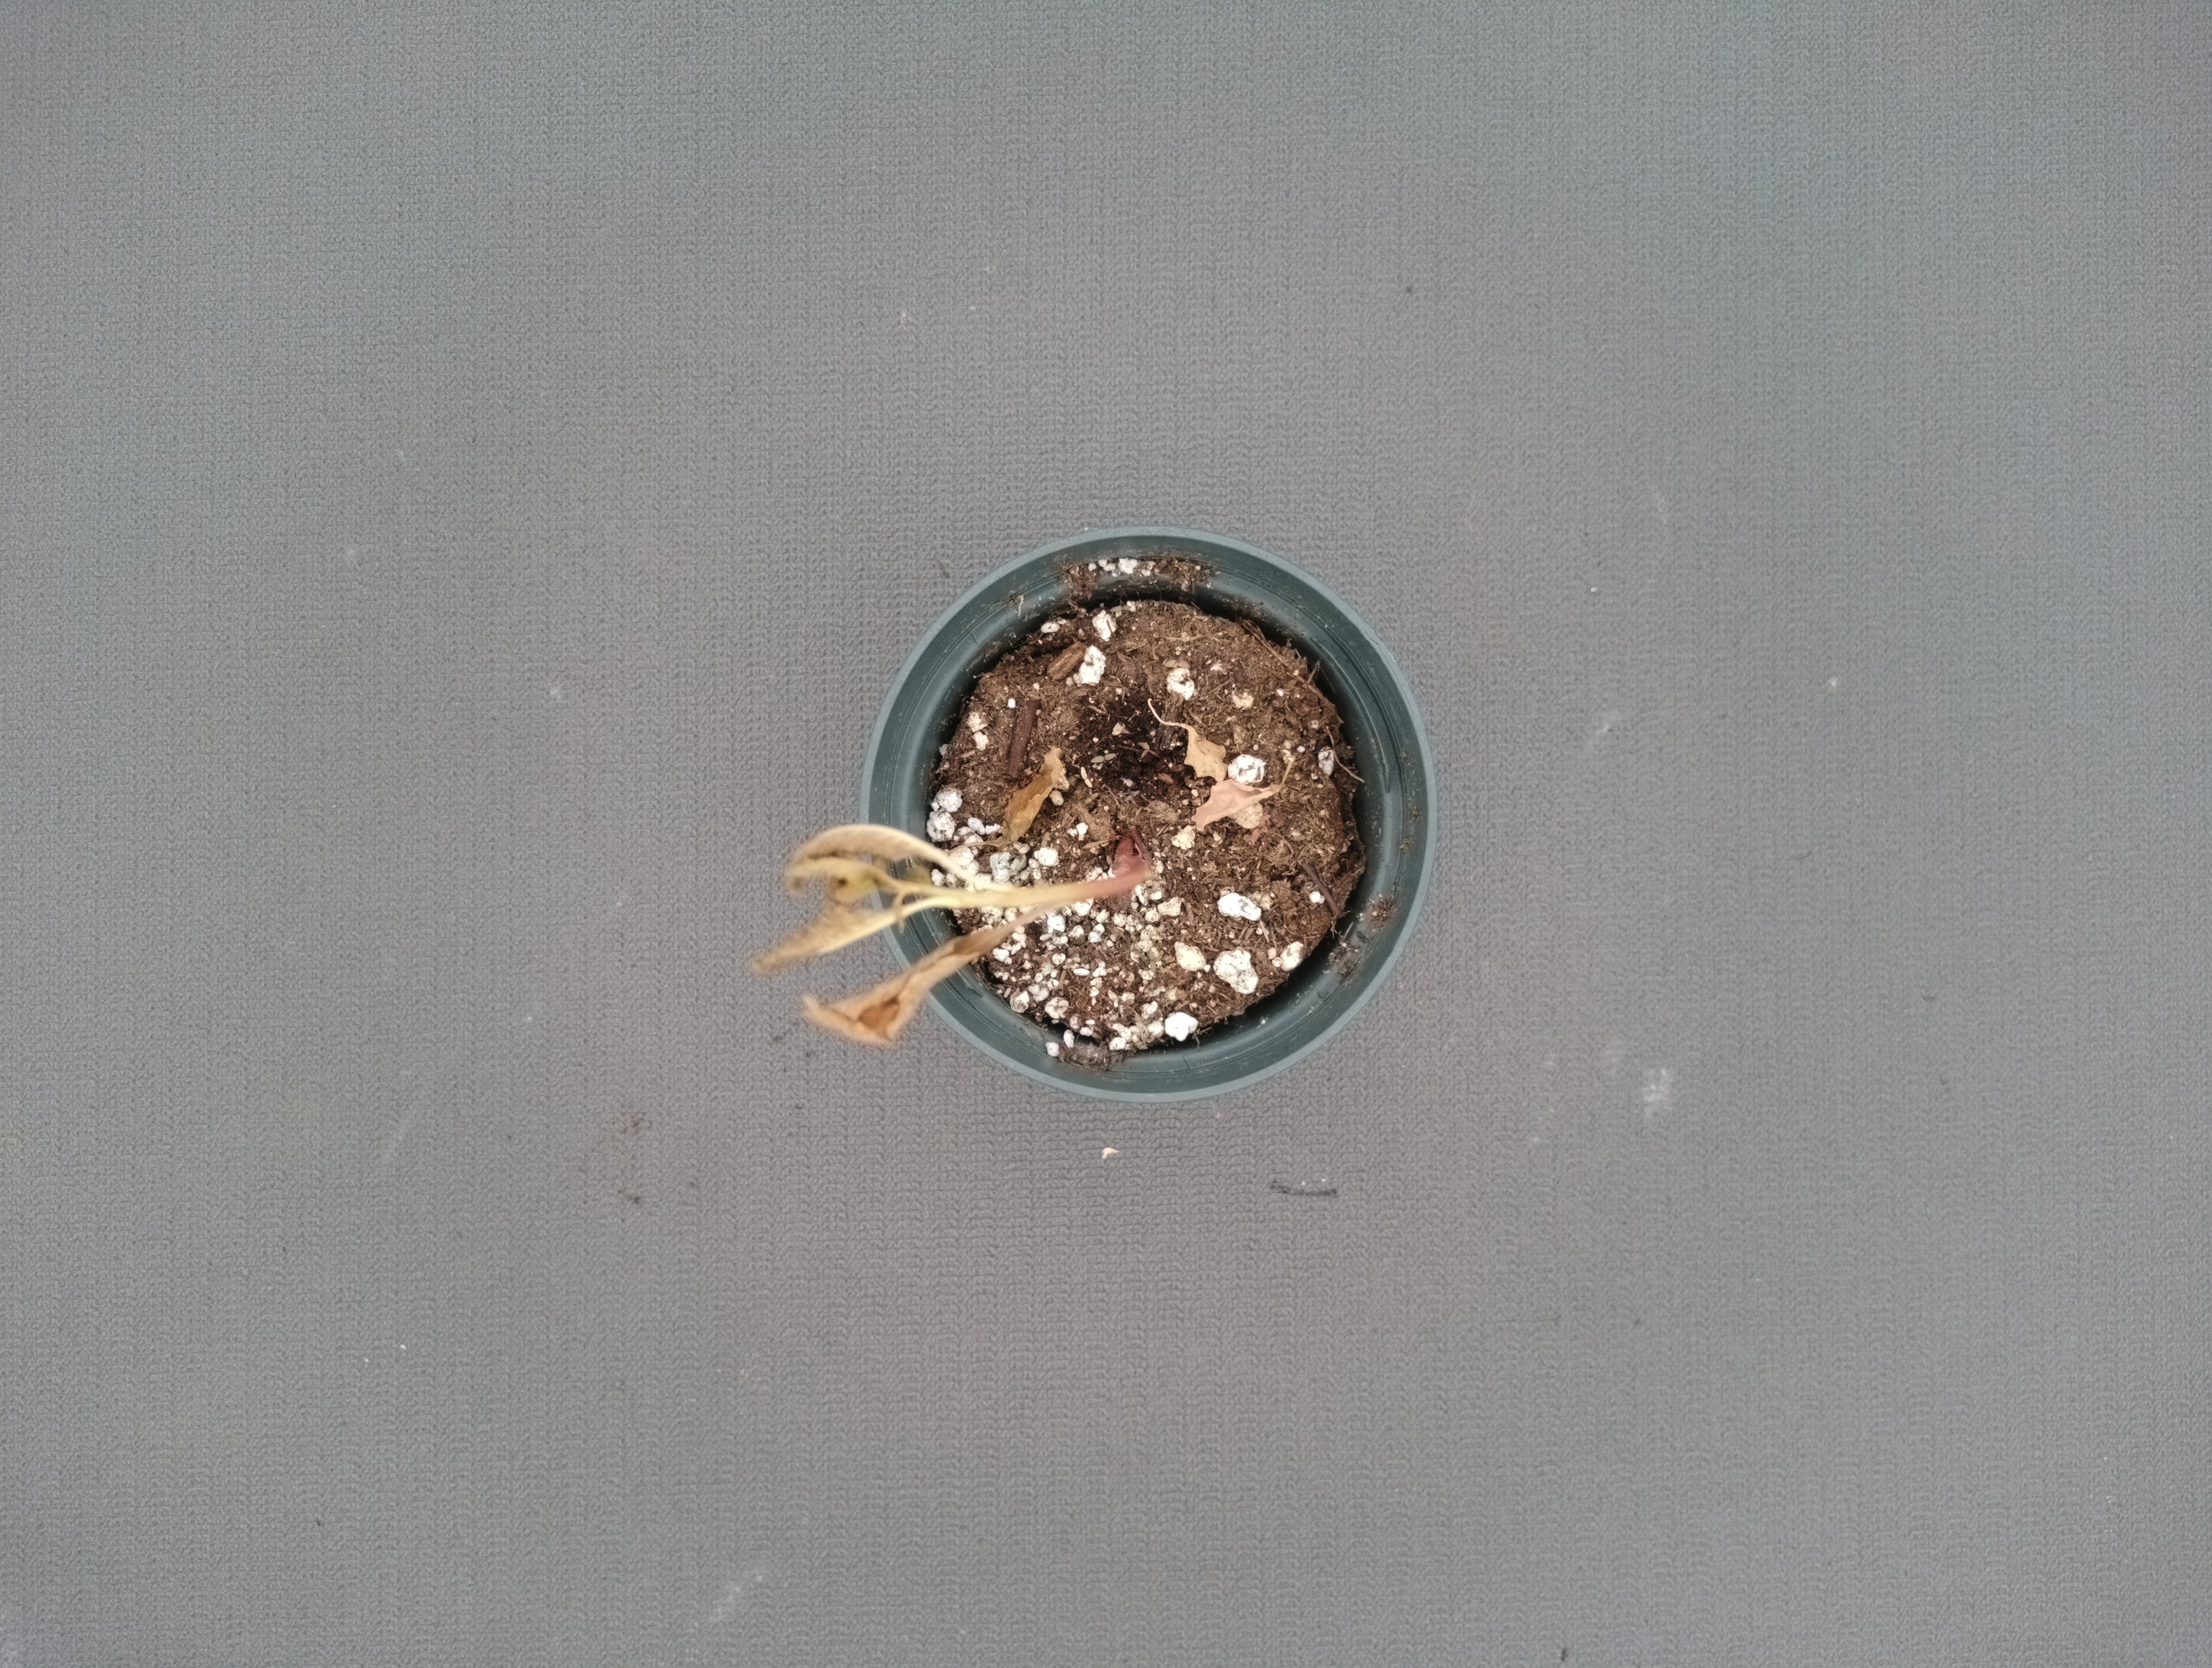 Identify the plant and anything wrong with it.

waterhemp, necrosis only
